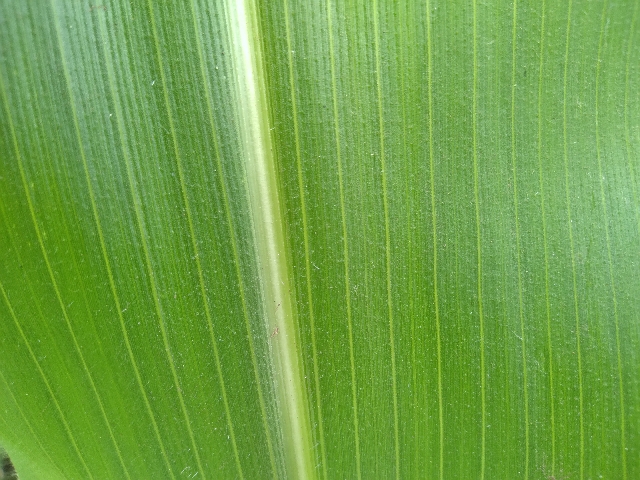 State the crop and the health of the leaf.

maize, healthy
